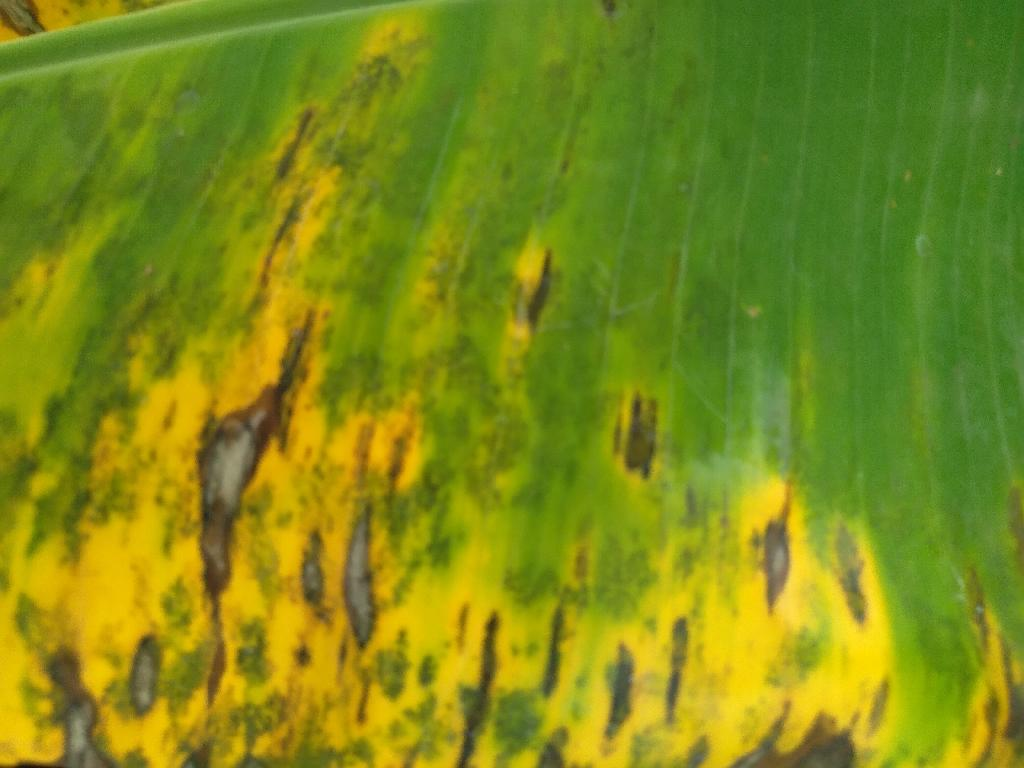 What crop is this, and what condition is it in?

banana, black sigatoka
